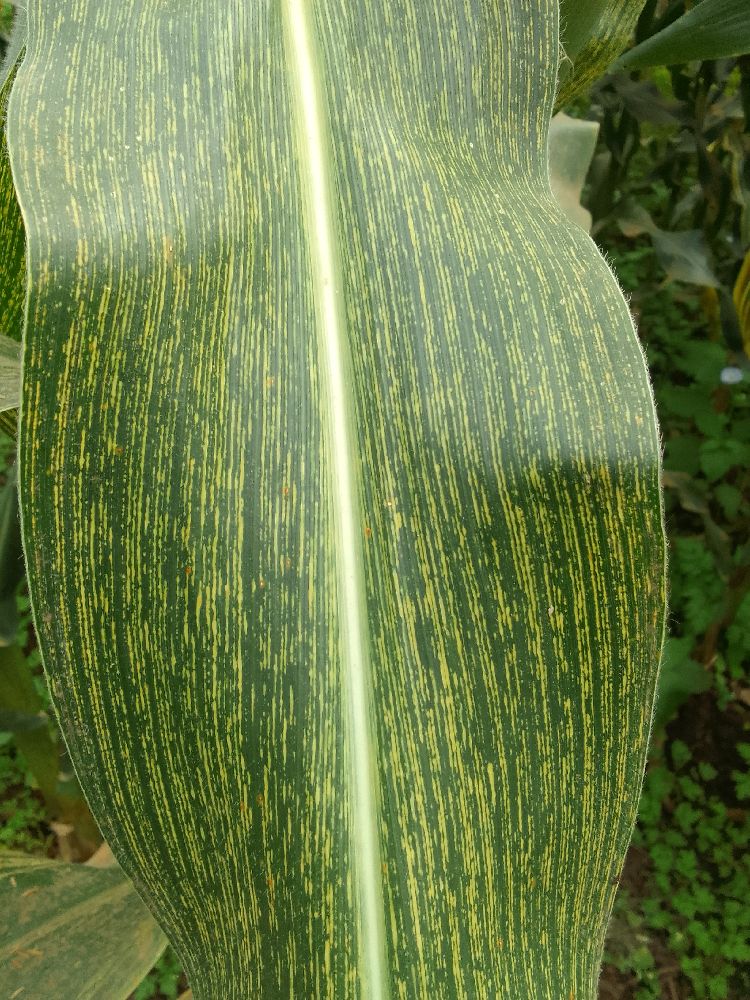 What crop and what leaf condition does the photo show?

maize, maize streak virus
